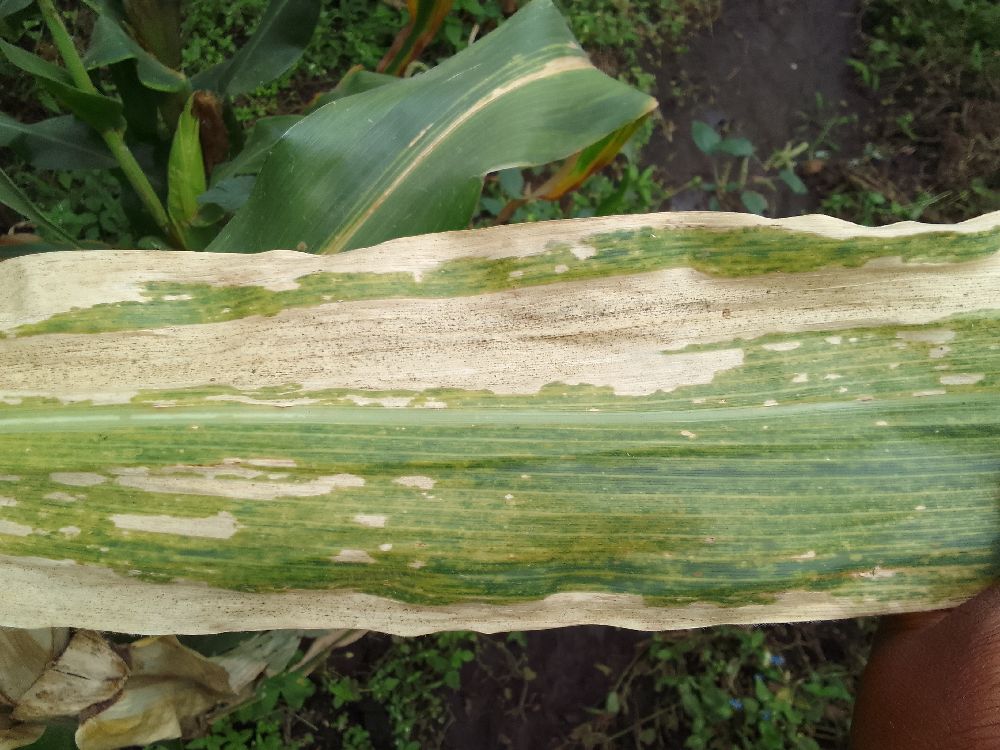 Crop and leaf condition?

maize, maize lethal necrosis
